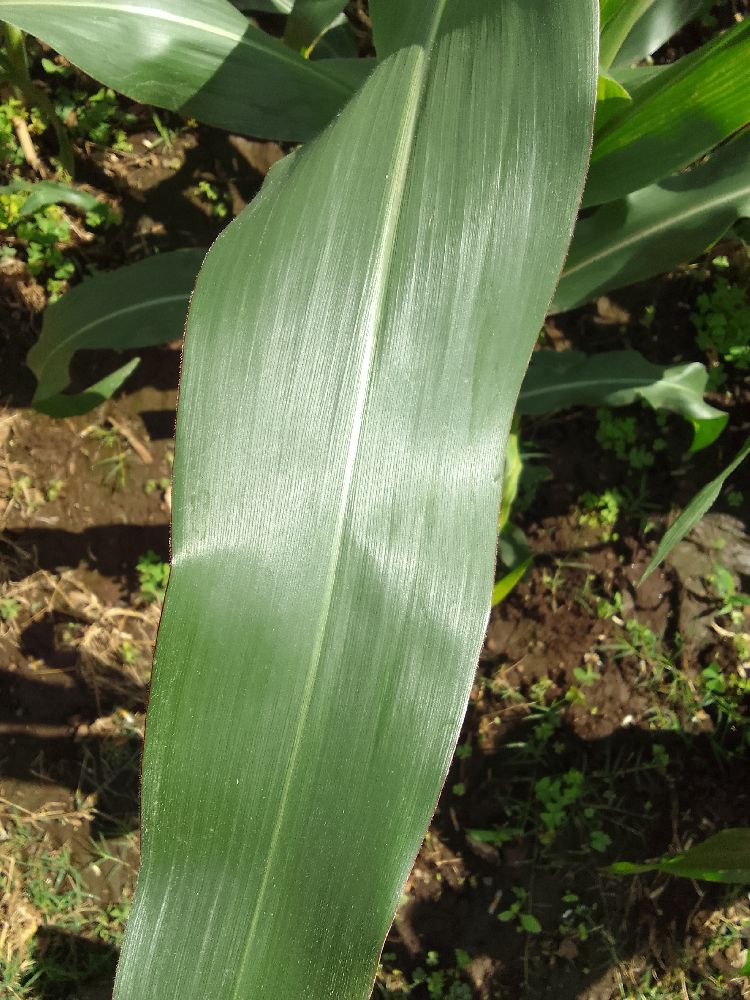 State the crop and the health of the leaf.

maize, healthy
